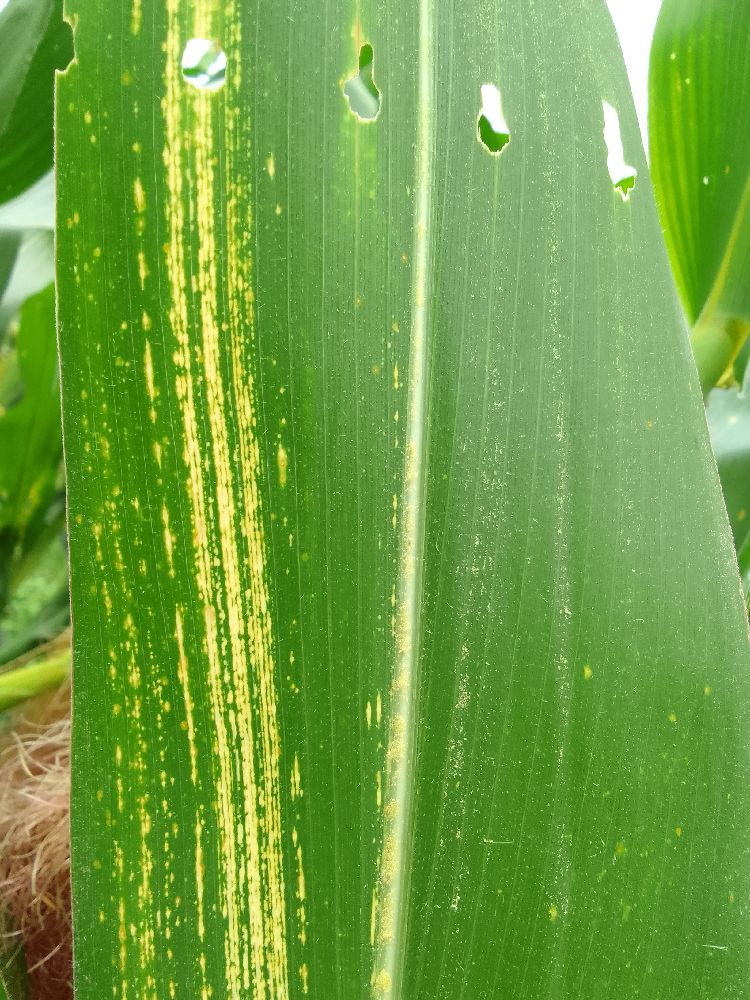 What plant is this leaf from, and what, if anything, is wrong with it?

maize, maize streak virus
